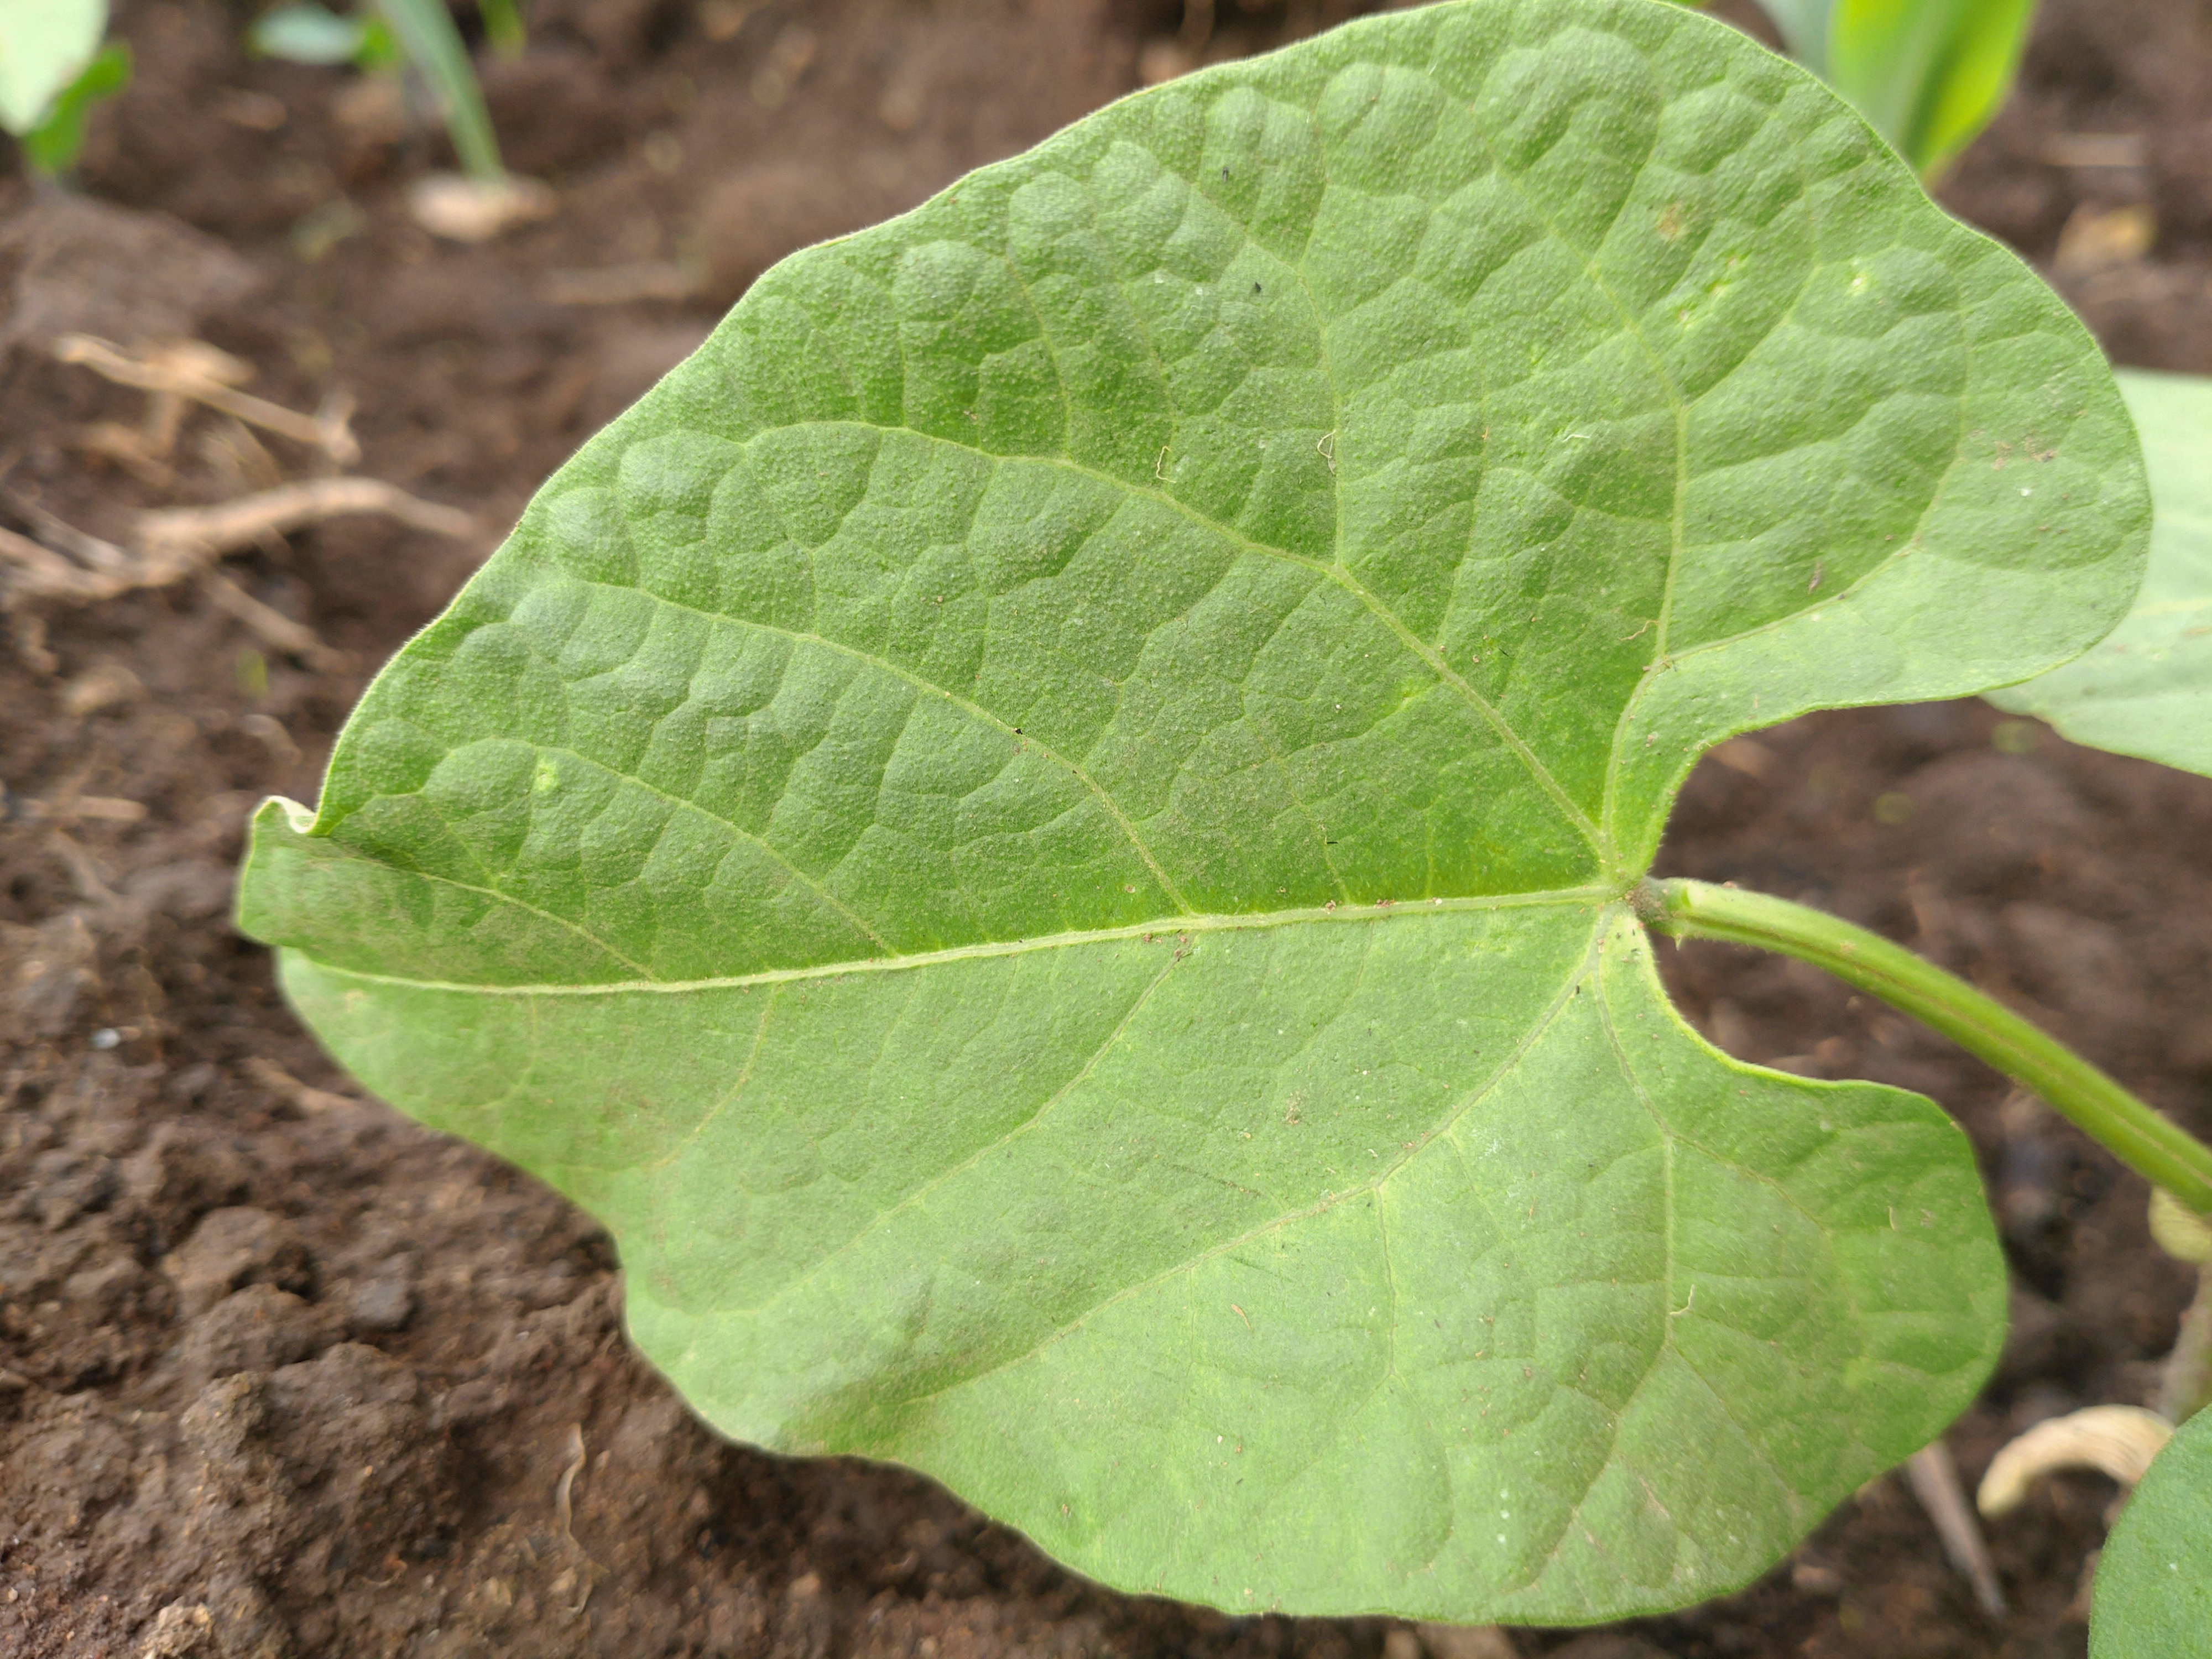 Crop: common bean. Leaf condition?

healthy
